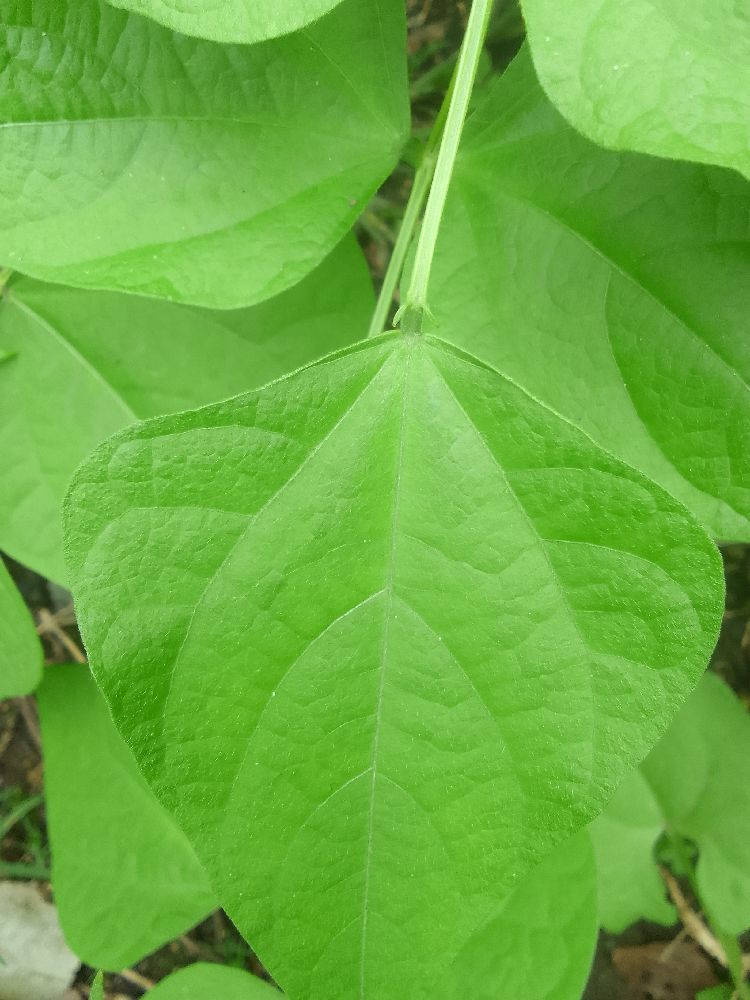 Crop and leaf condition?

common bean, healthy
